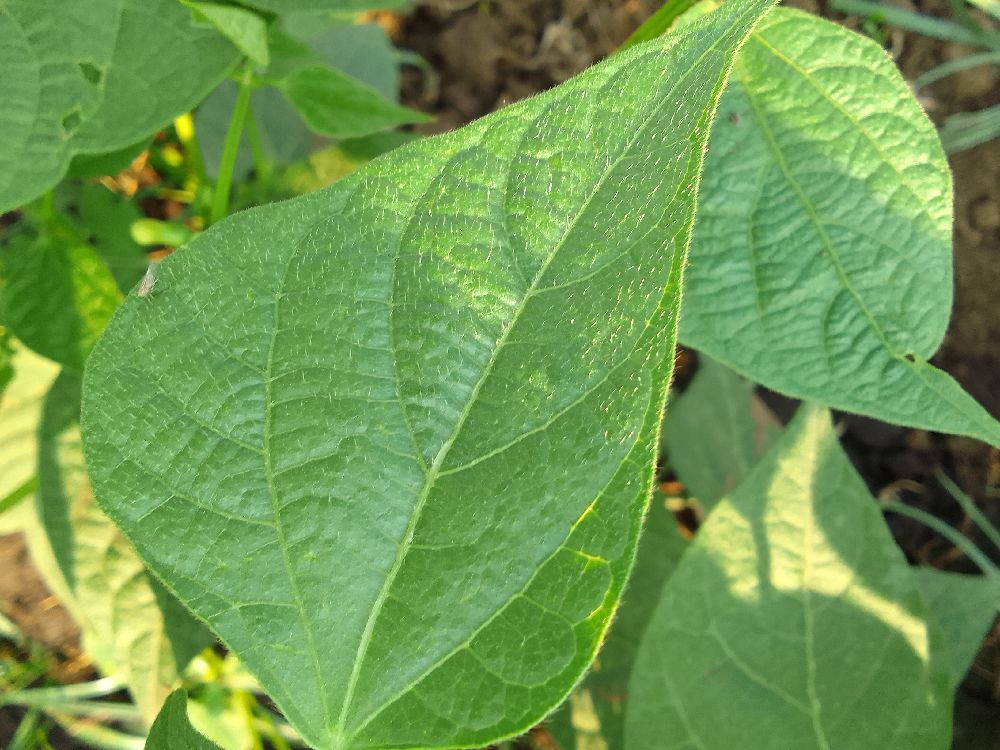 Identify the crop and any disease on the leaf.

common bean, healthy
